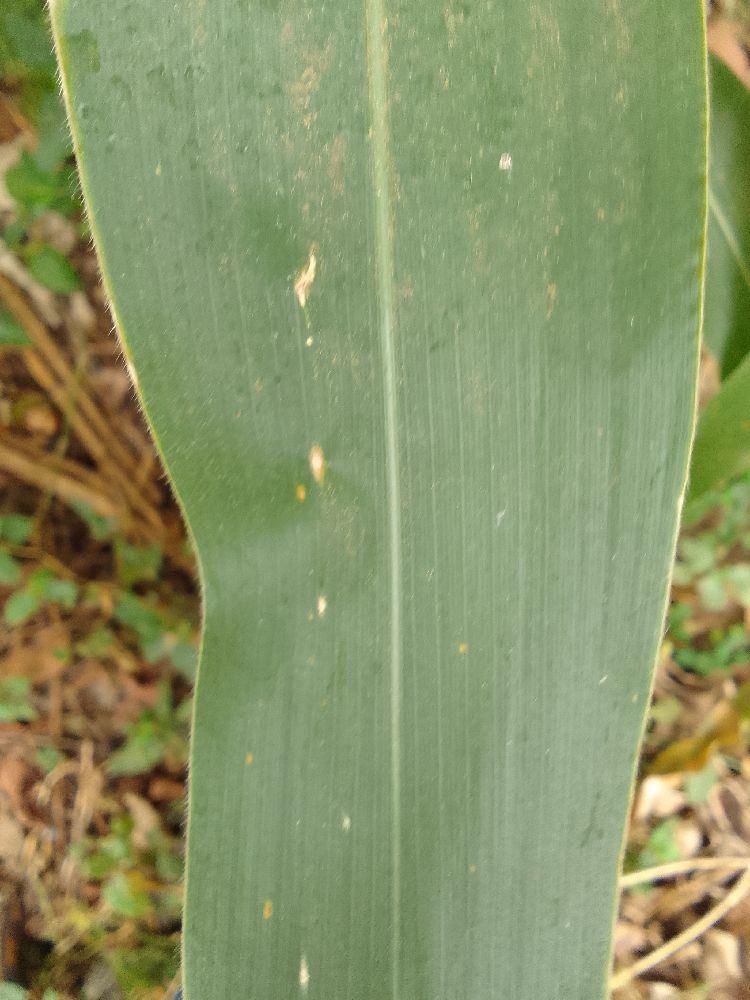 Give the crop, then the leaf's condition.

maize, healthy
